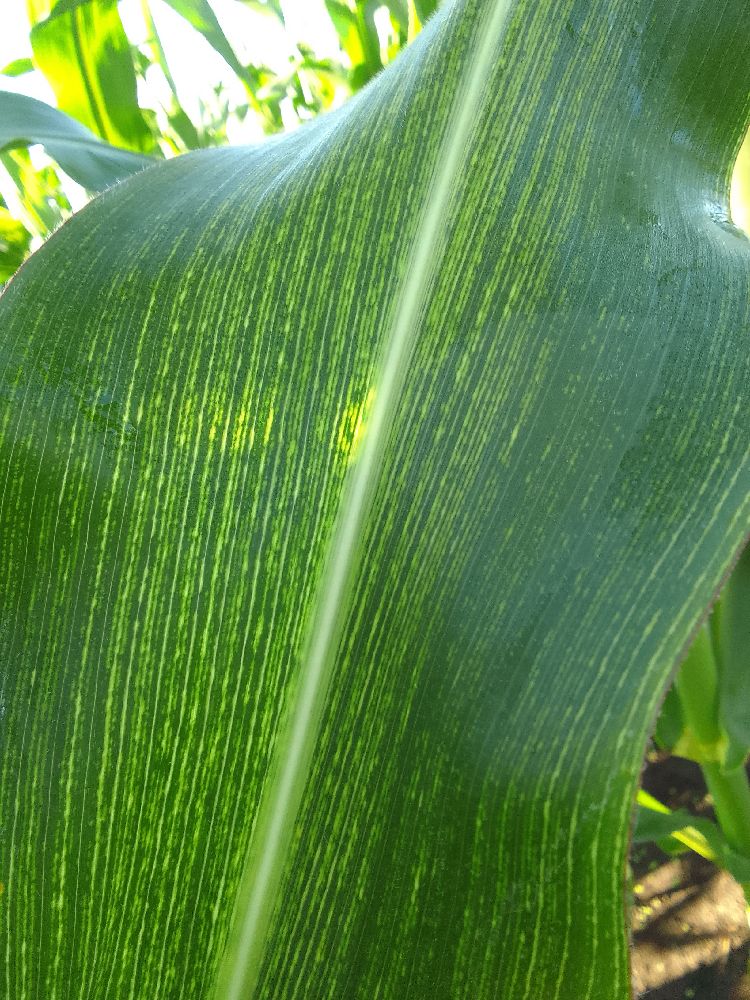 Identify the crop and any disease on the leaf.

maize, maize streak virus
